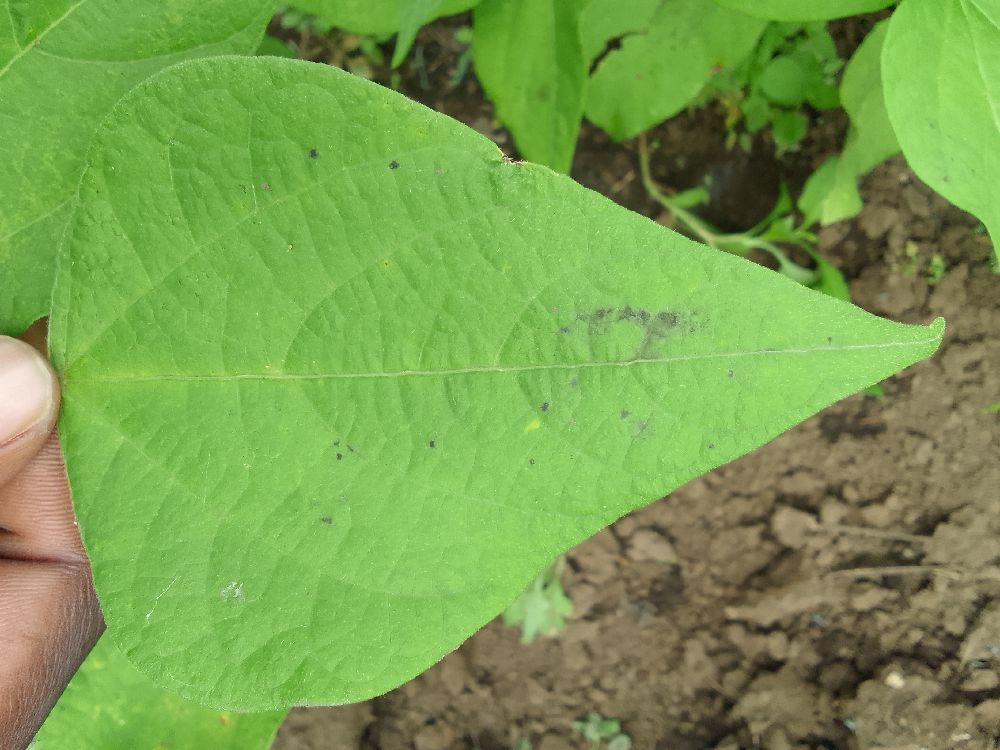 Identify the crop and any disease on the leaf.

common bean, healthy
